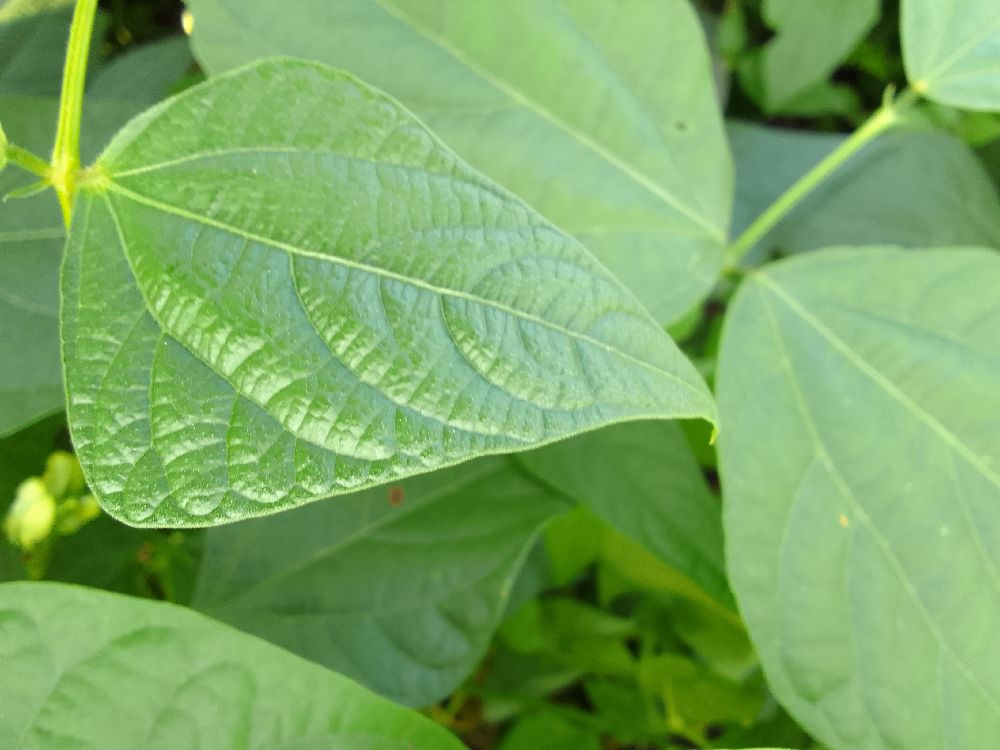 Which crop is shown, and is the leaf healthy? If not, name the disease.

common bean, healthy
